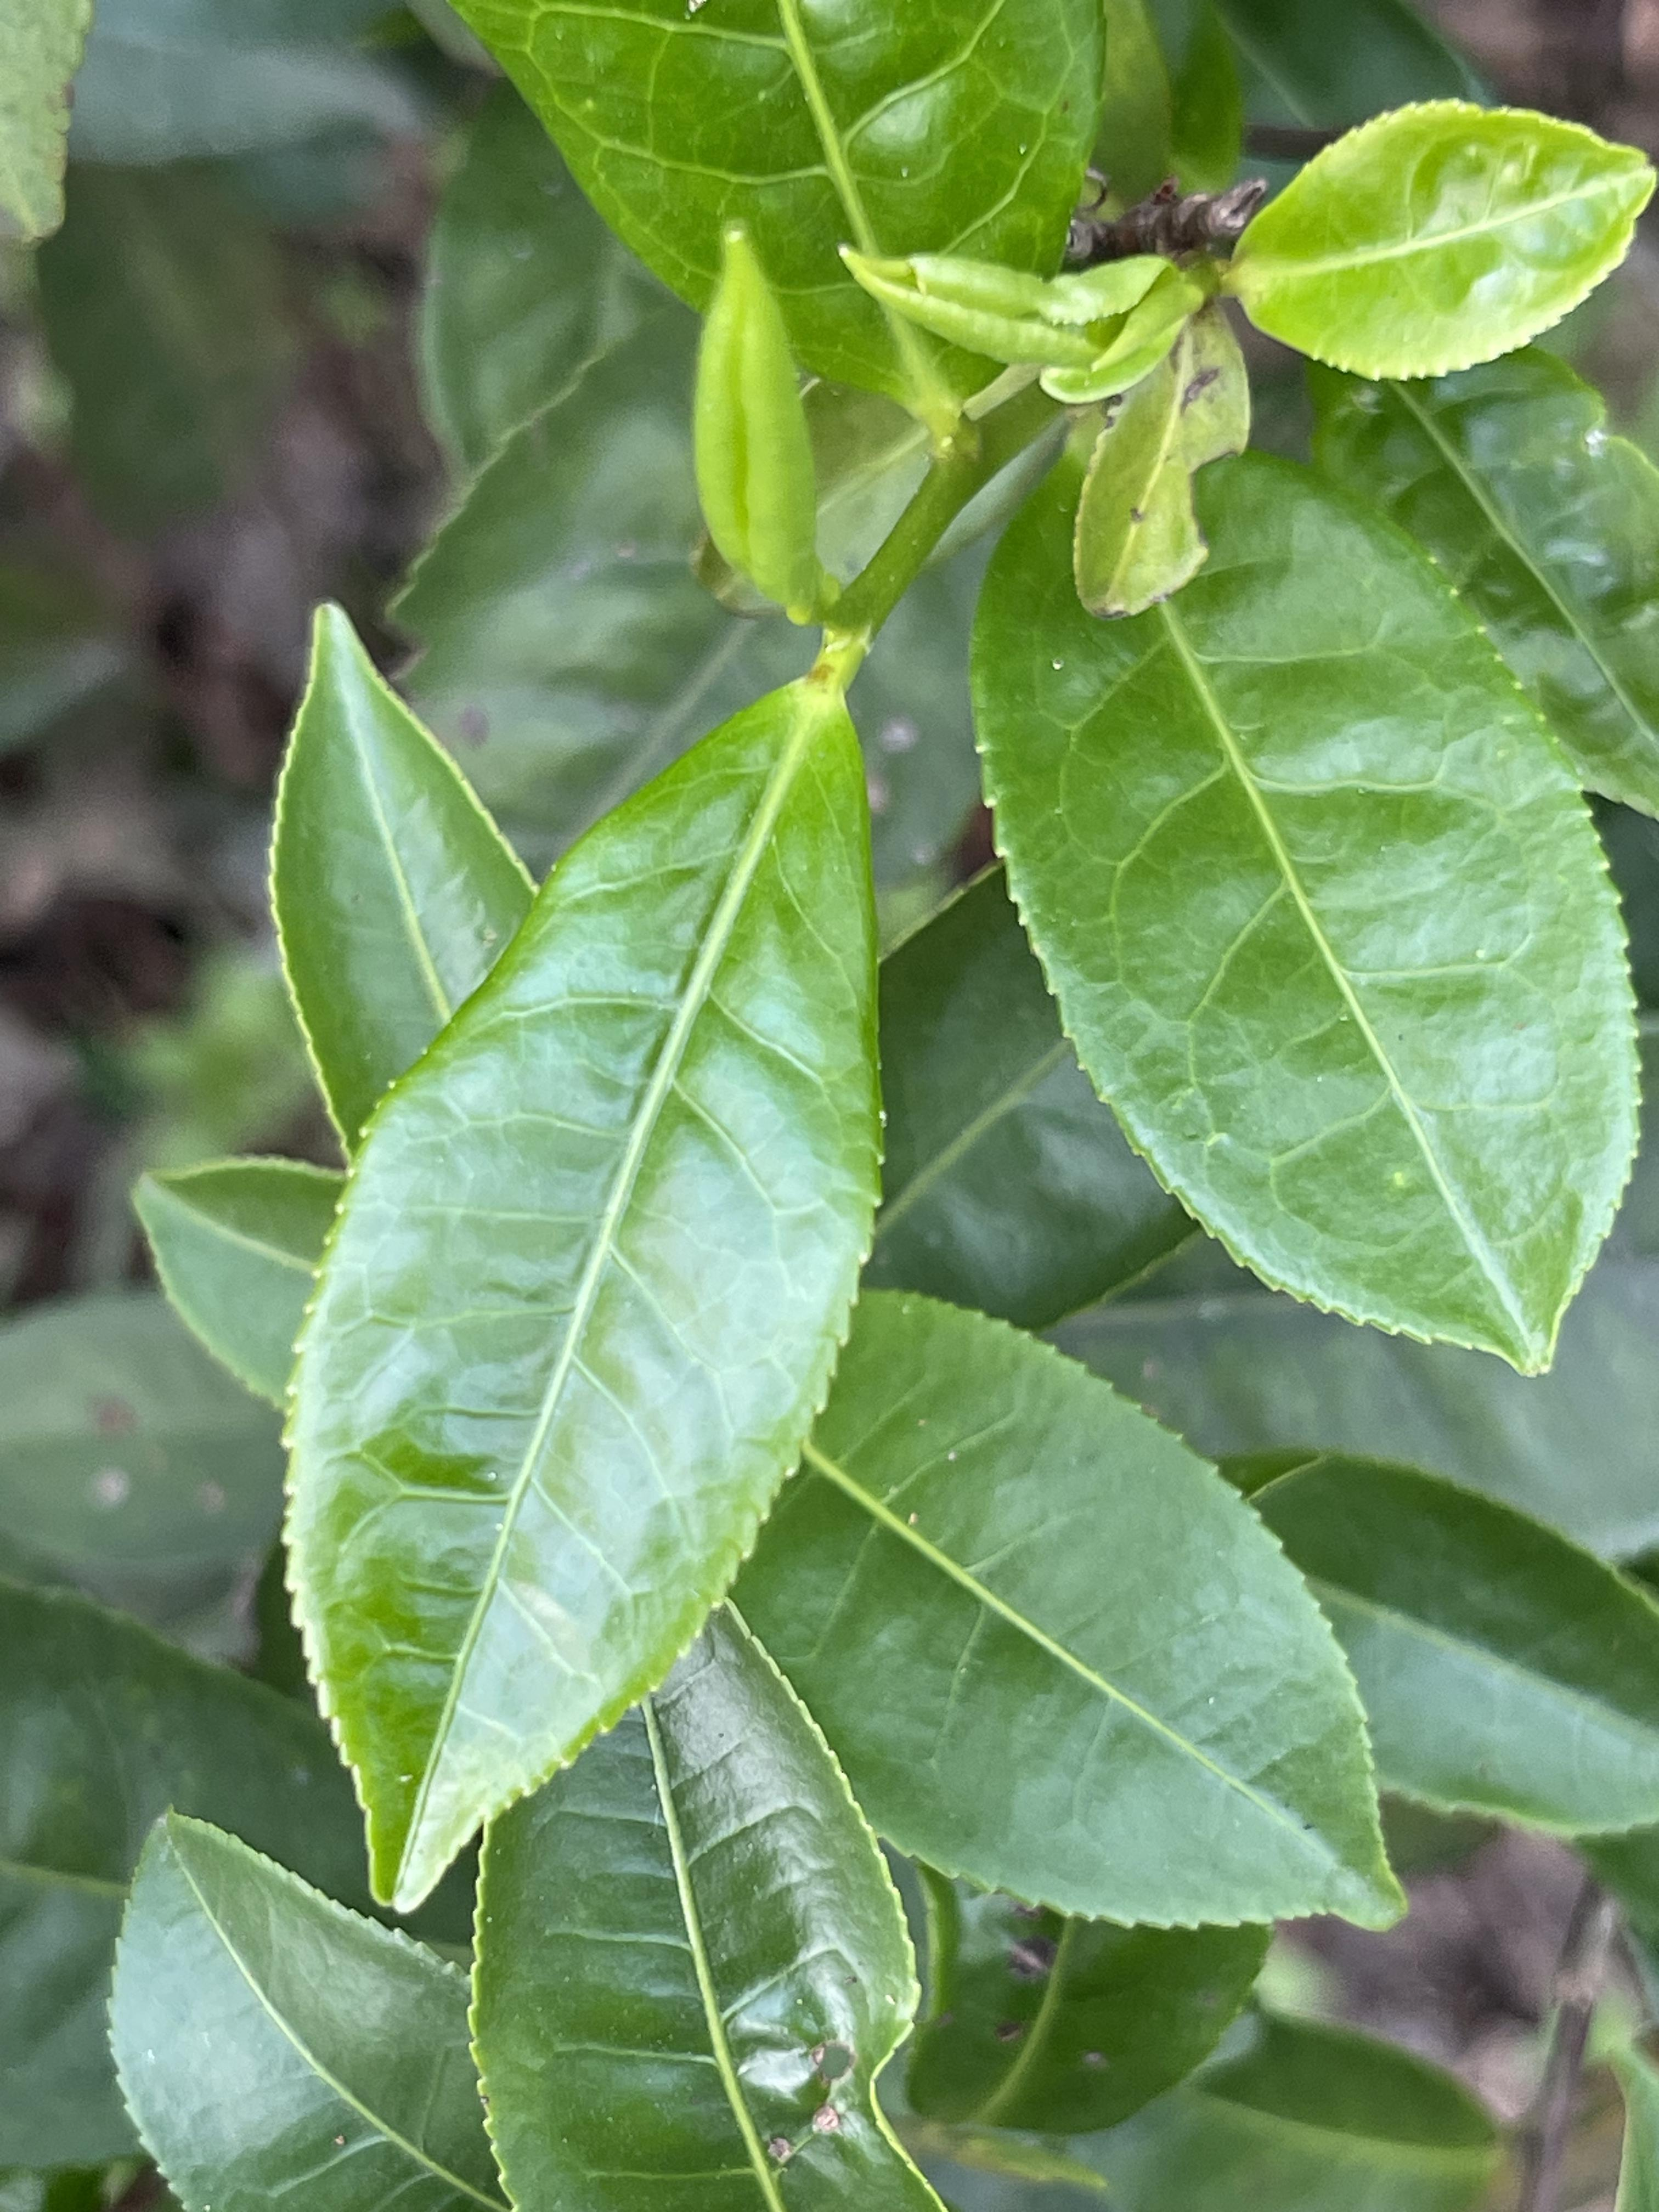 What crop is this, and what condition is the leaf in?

tea, healthy leaf
